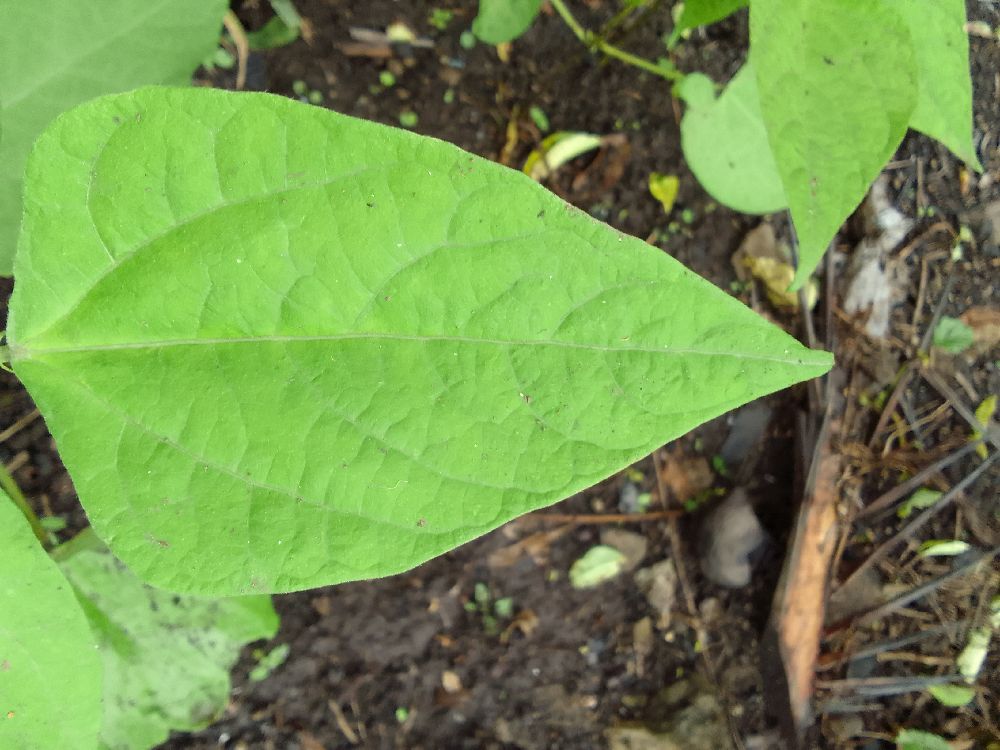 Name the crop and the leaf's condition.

common bean, healthy
